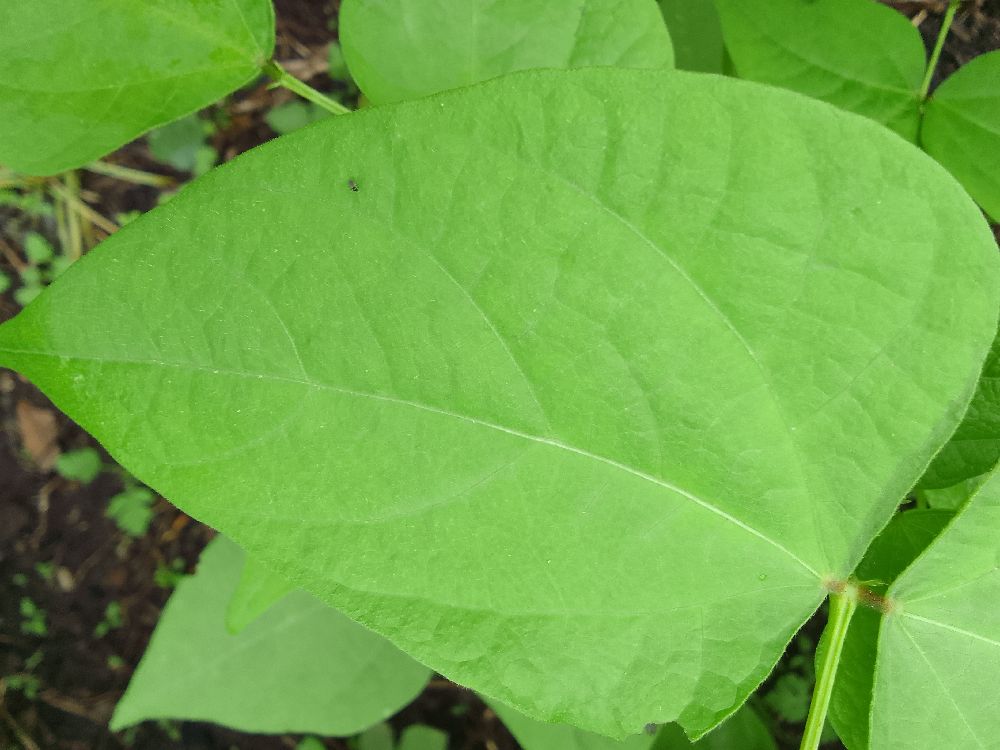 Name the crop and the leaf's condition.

common bean, healthy
